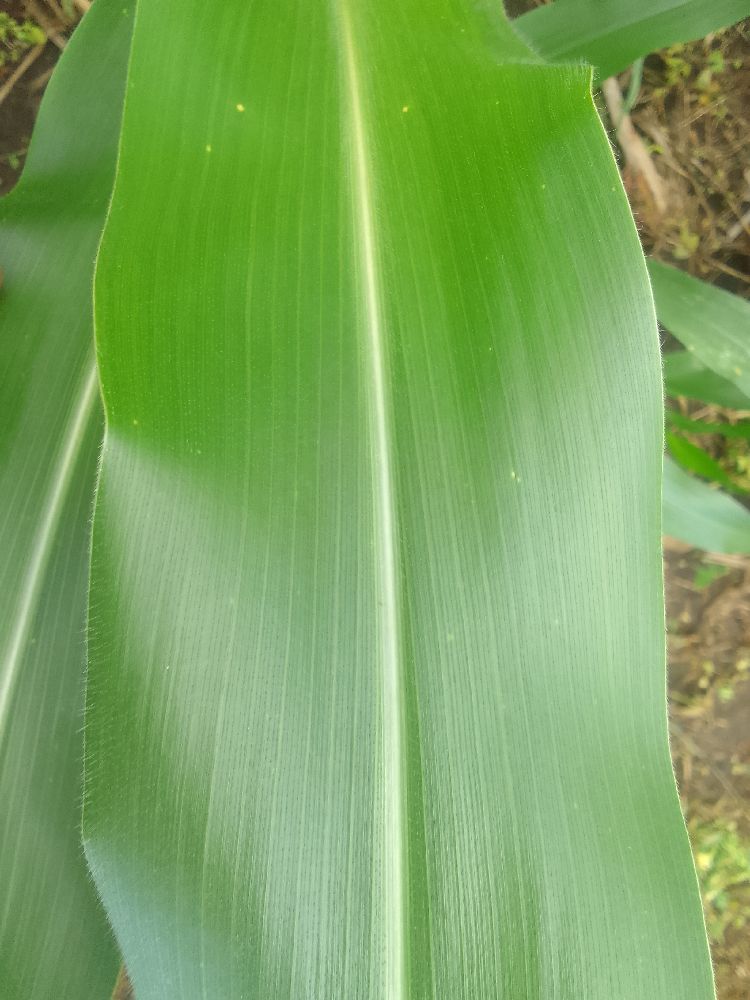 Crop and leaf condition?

maize, healthy
